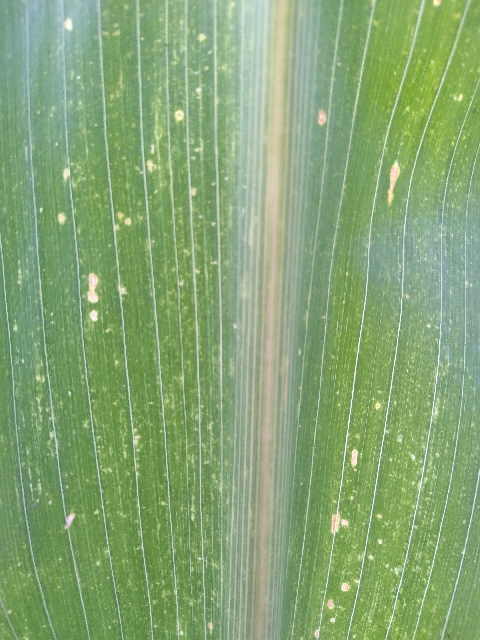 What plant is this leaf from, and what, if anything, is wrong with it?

maize, maize lethal necrosis
